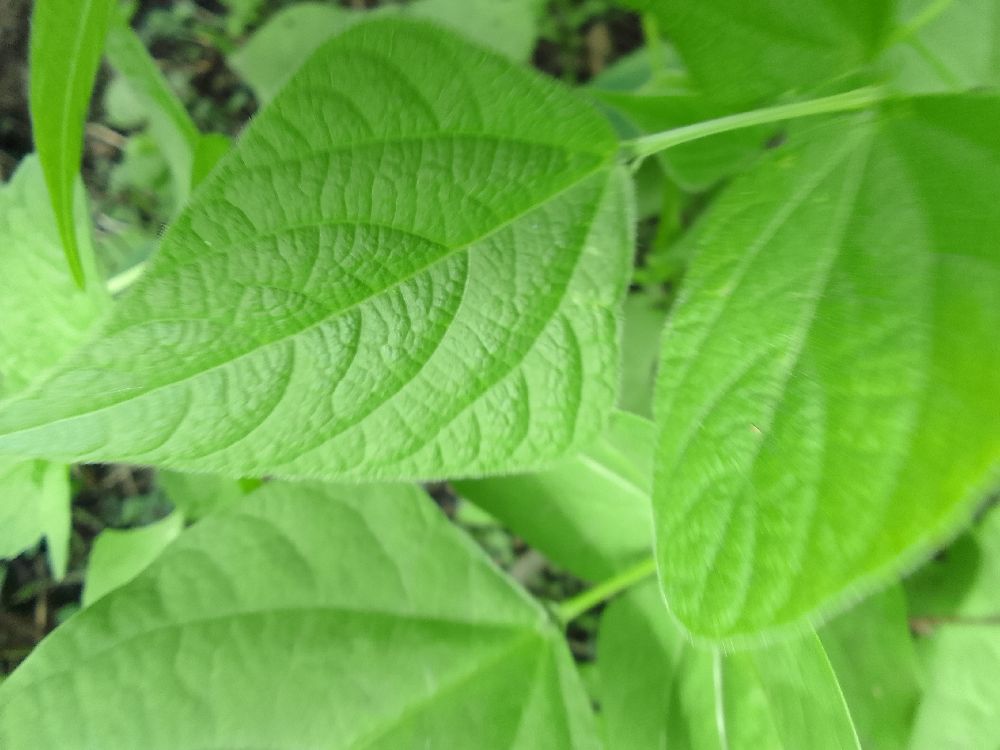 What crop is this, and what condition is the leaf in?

common bean, healthy
